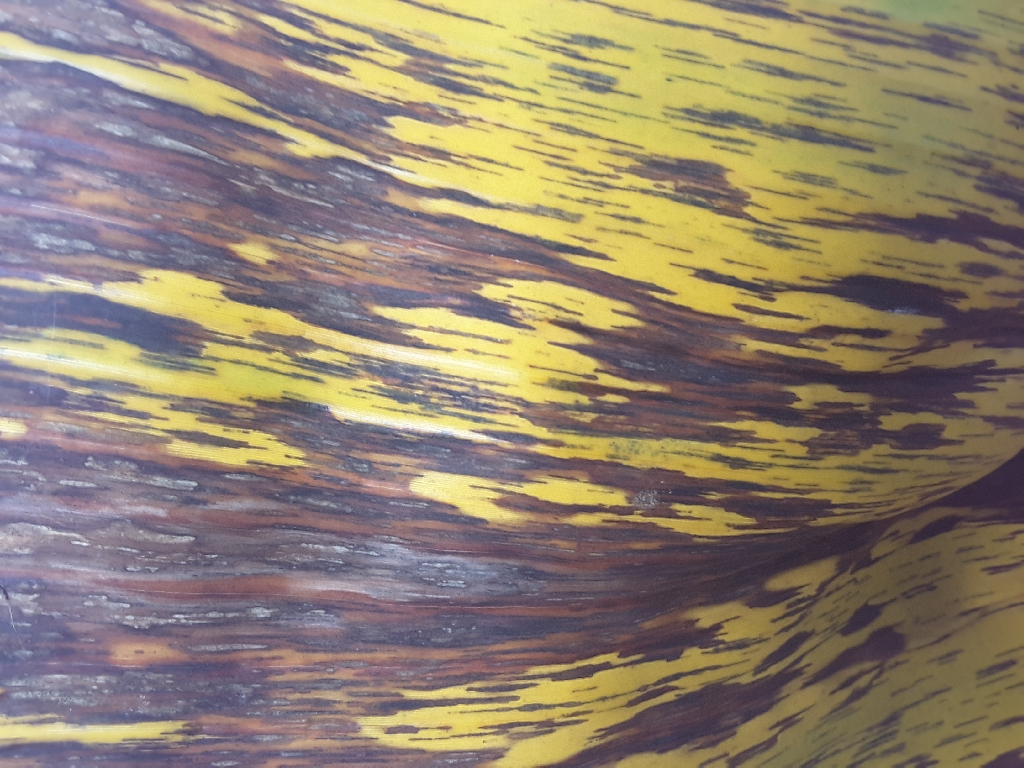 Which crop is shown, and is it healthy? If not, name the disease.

banana, black sigatoka
